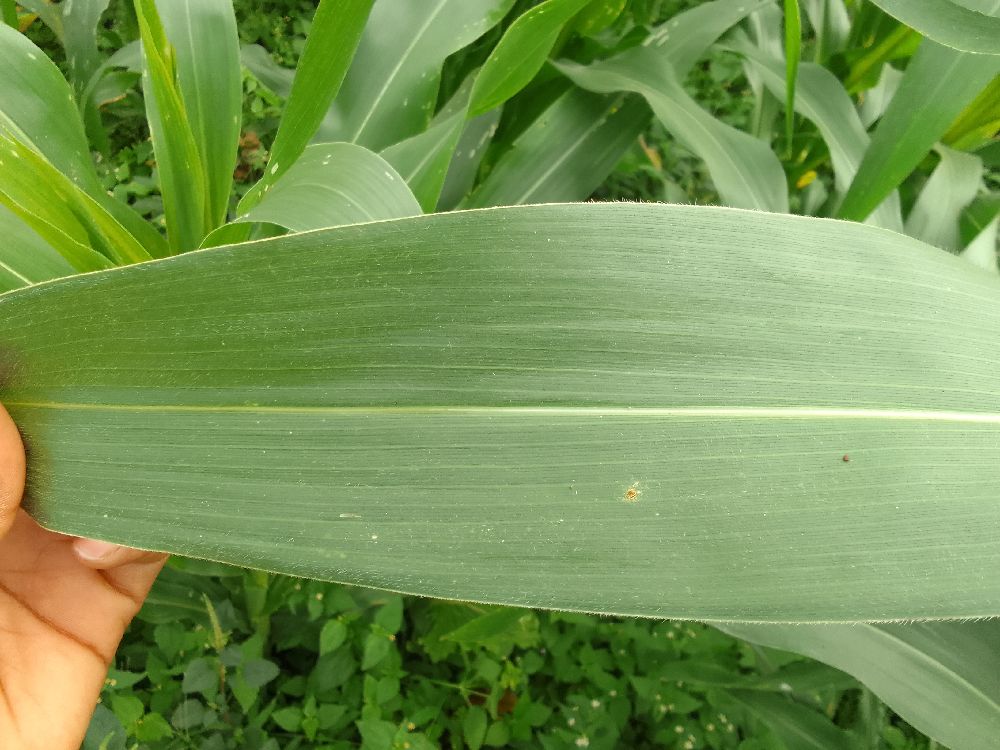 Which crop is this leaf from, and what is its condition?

maize, healthy
